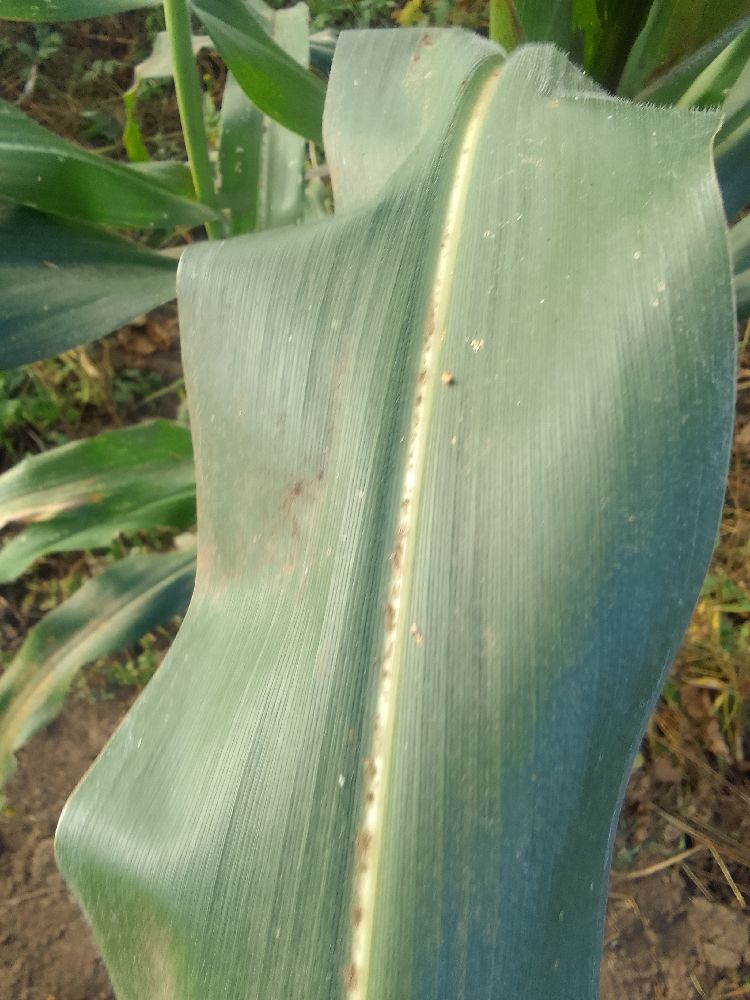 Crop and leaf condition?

maize, healthy
